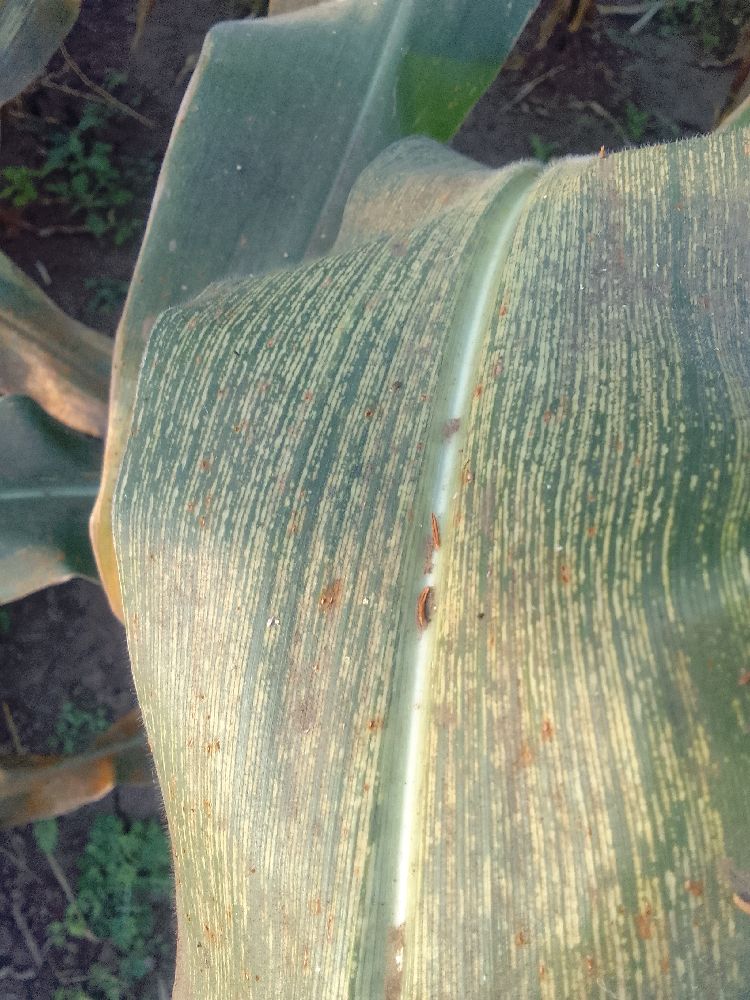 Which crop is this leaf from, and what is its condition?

maize, maize streak virus
